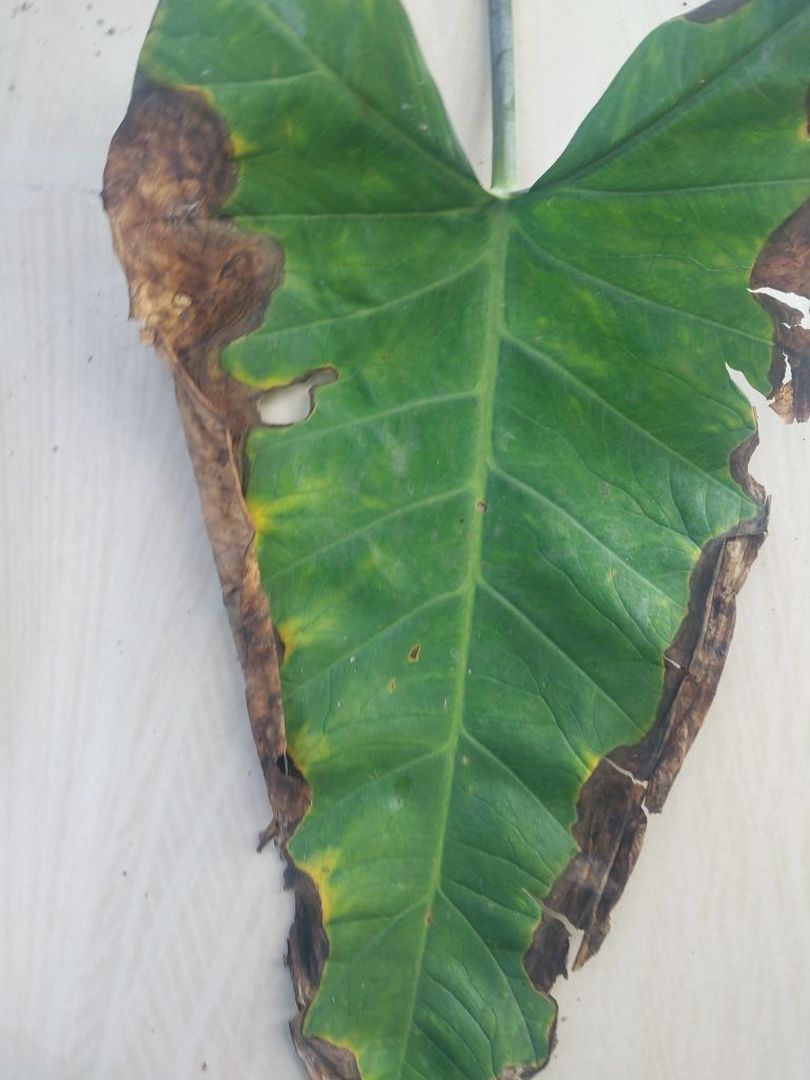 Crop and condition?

taro, leaf blight
